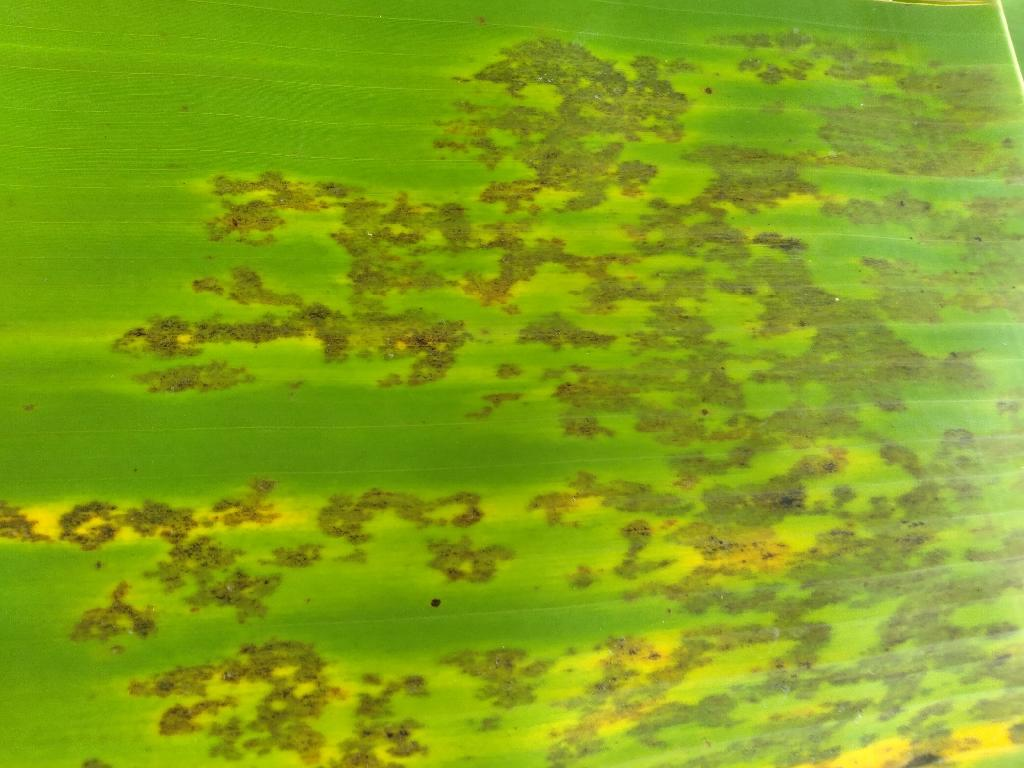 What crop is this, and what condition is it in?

banana, black sigatoka
